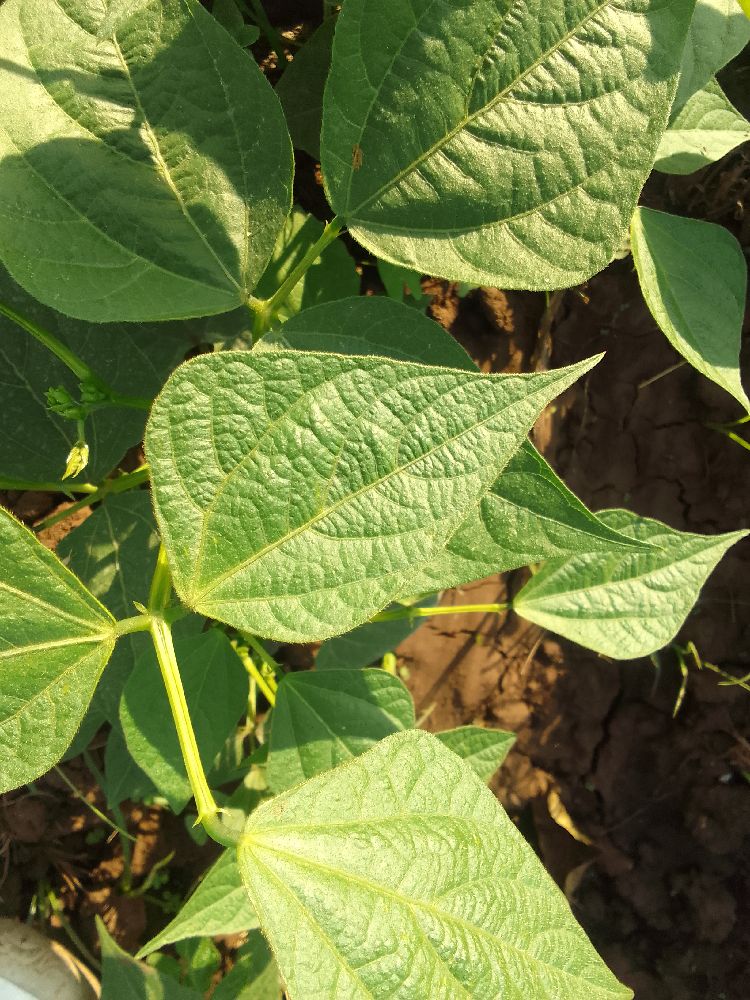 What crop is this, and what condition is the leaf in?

common bean, healthy
